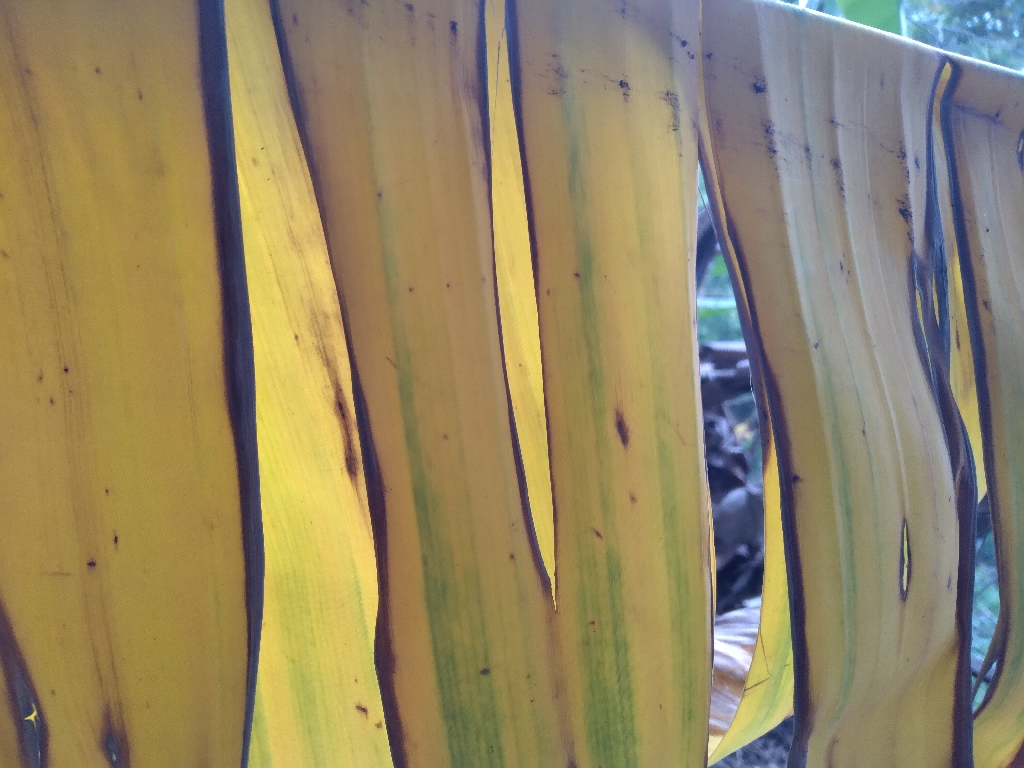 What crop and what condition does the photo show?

banana, fusarium wilt race 1
